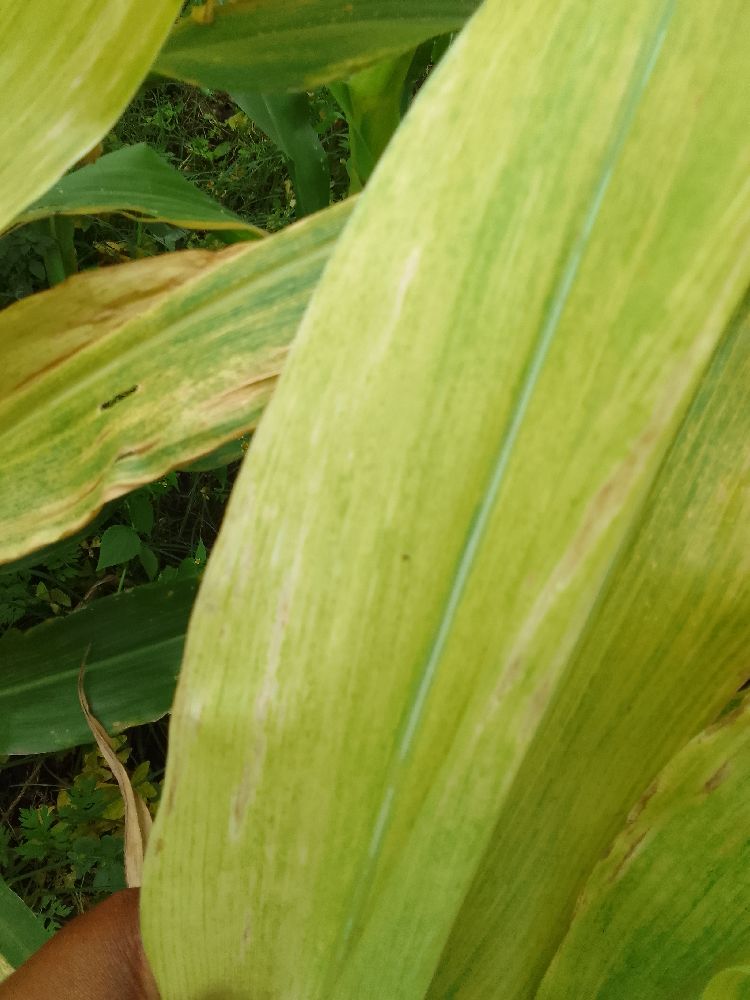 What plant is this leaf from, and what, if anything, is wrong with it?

maize, maize lethal necrosis
